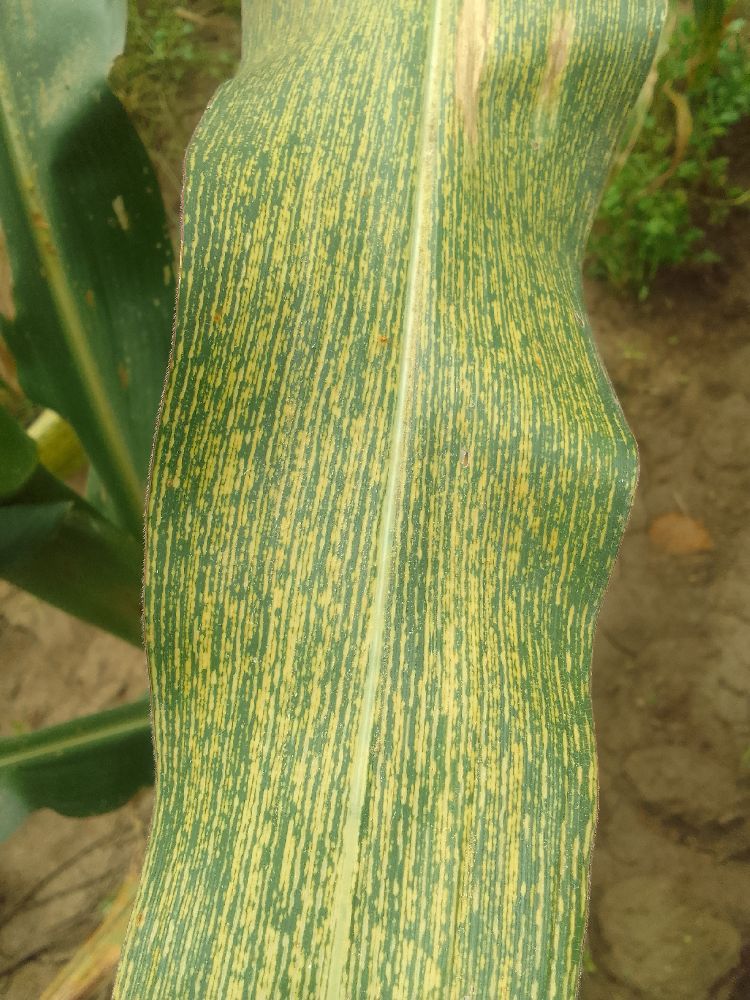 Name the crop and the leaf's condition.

maize, maize streak virus
